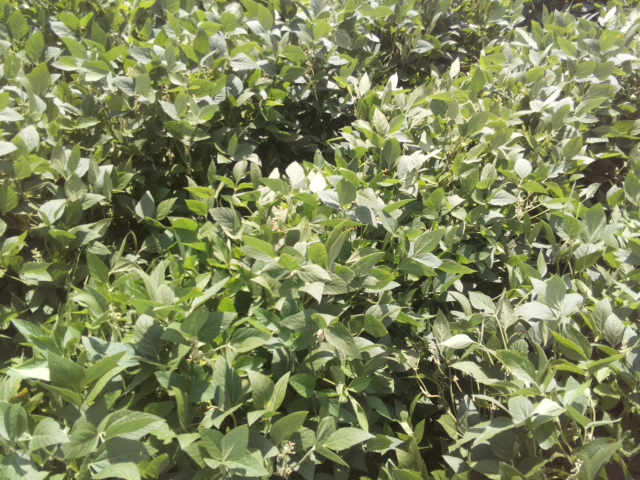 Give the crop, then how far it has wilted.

soybean, leaves with no wilting
